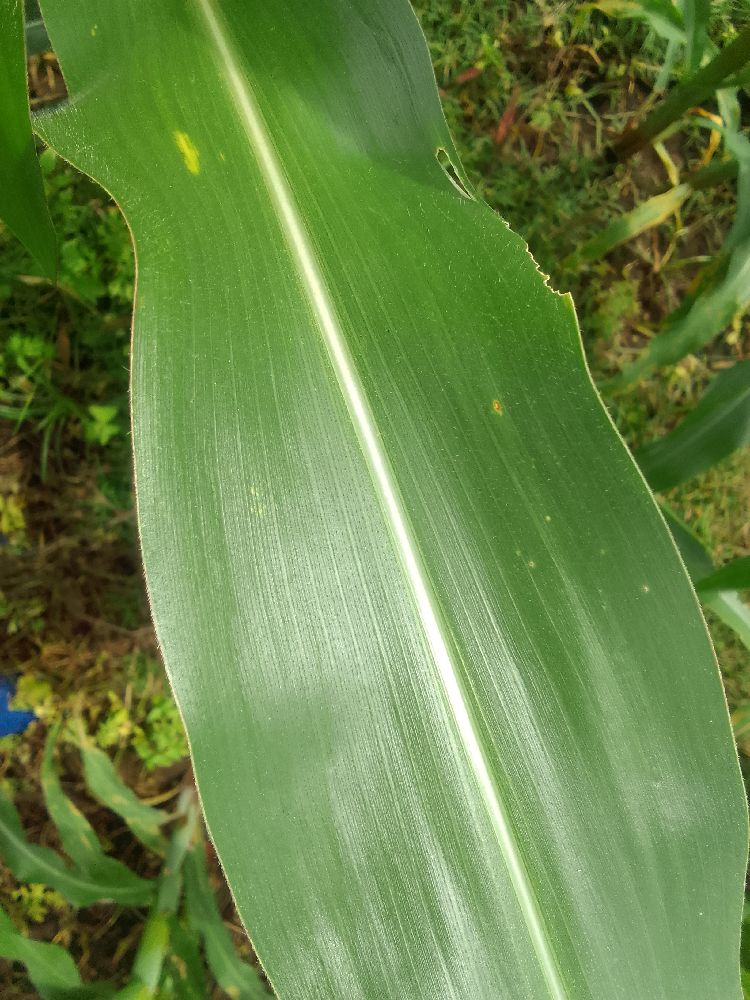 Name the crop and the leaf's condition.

maize, healthy
